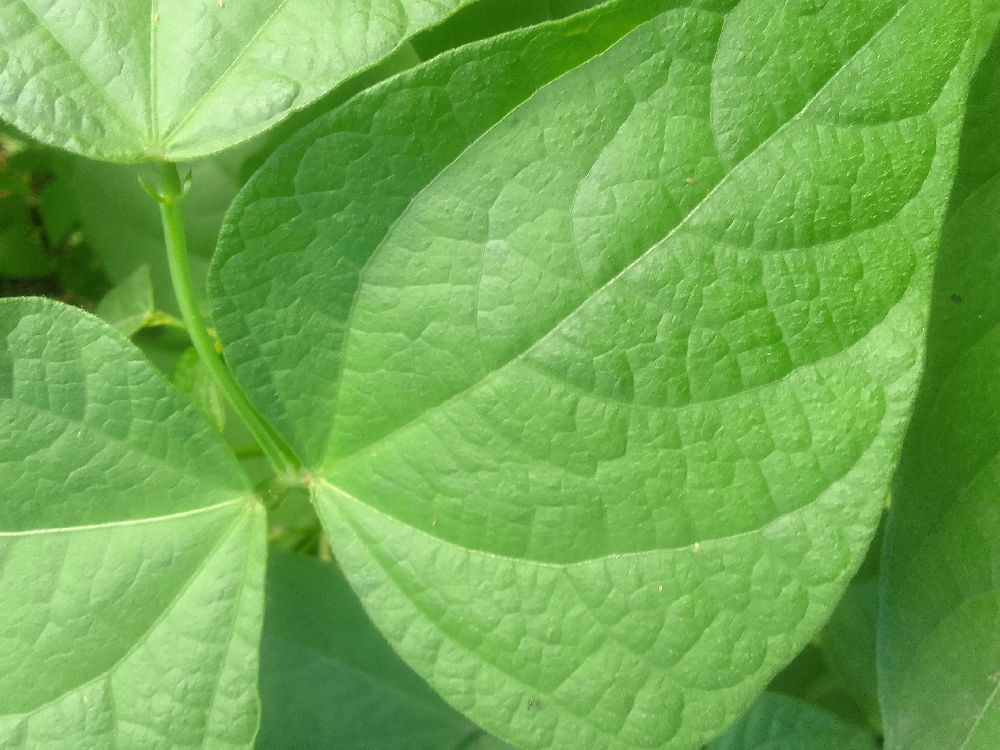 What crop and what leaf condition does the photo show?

common bean, healthy
